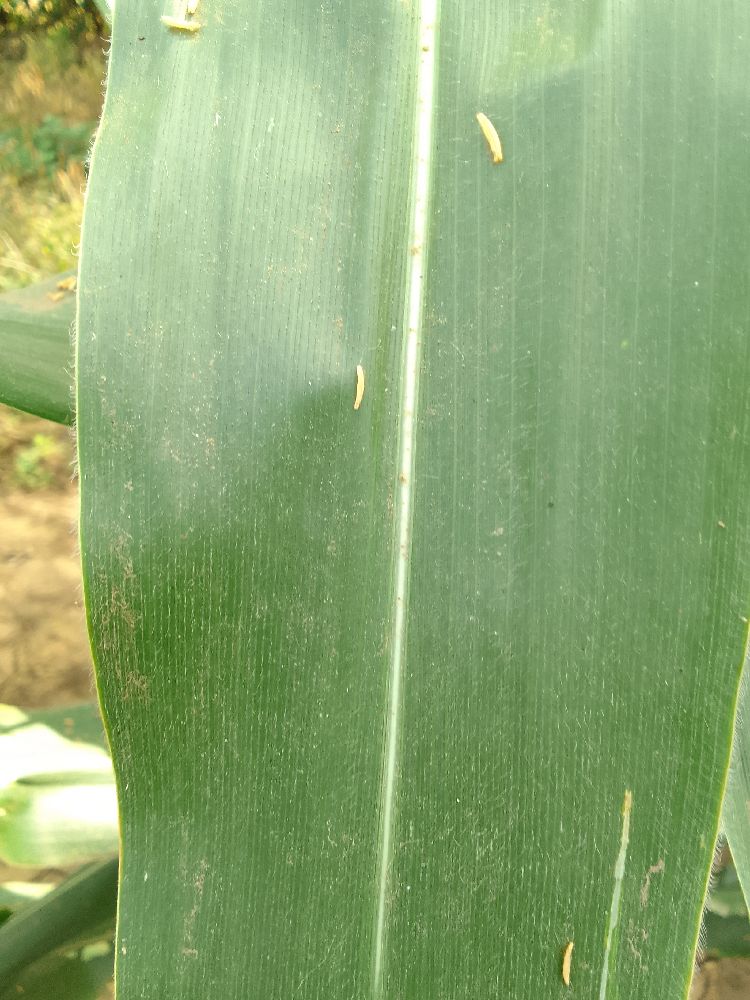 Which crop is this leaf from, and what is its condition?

maize, healthy
